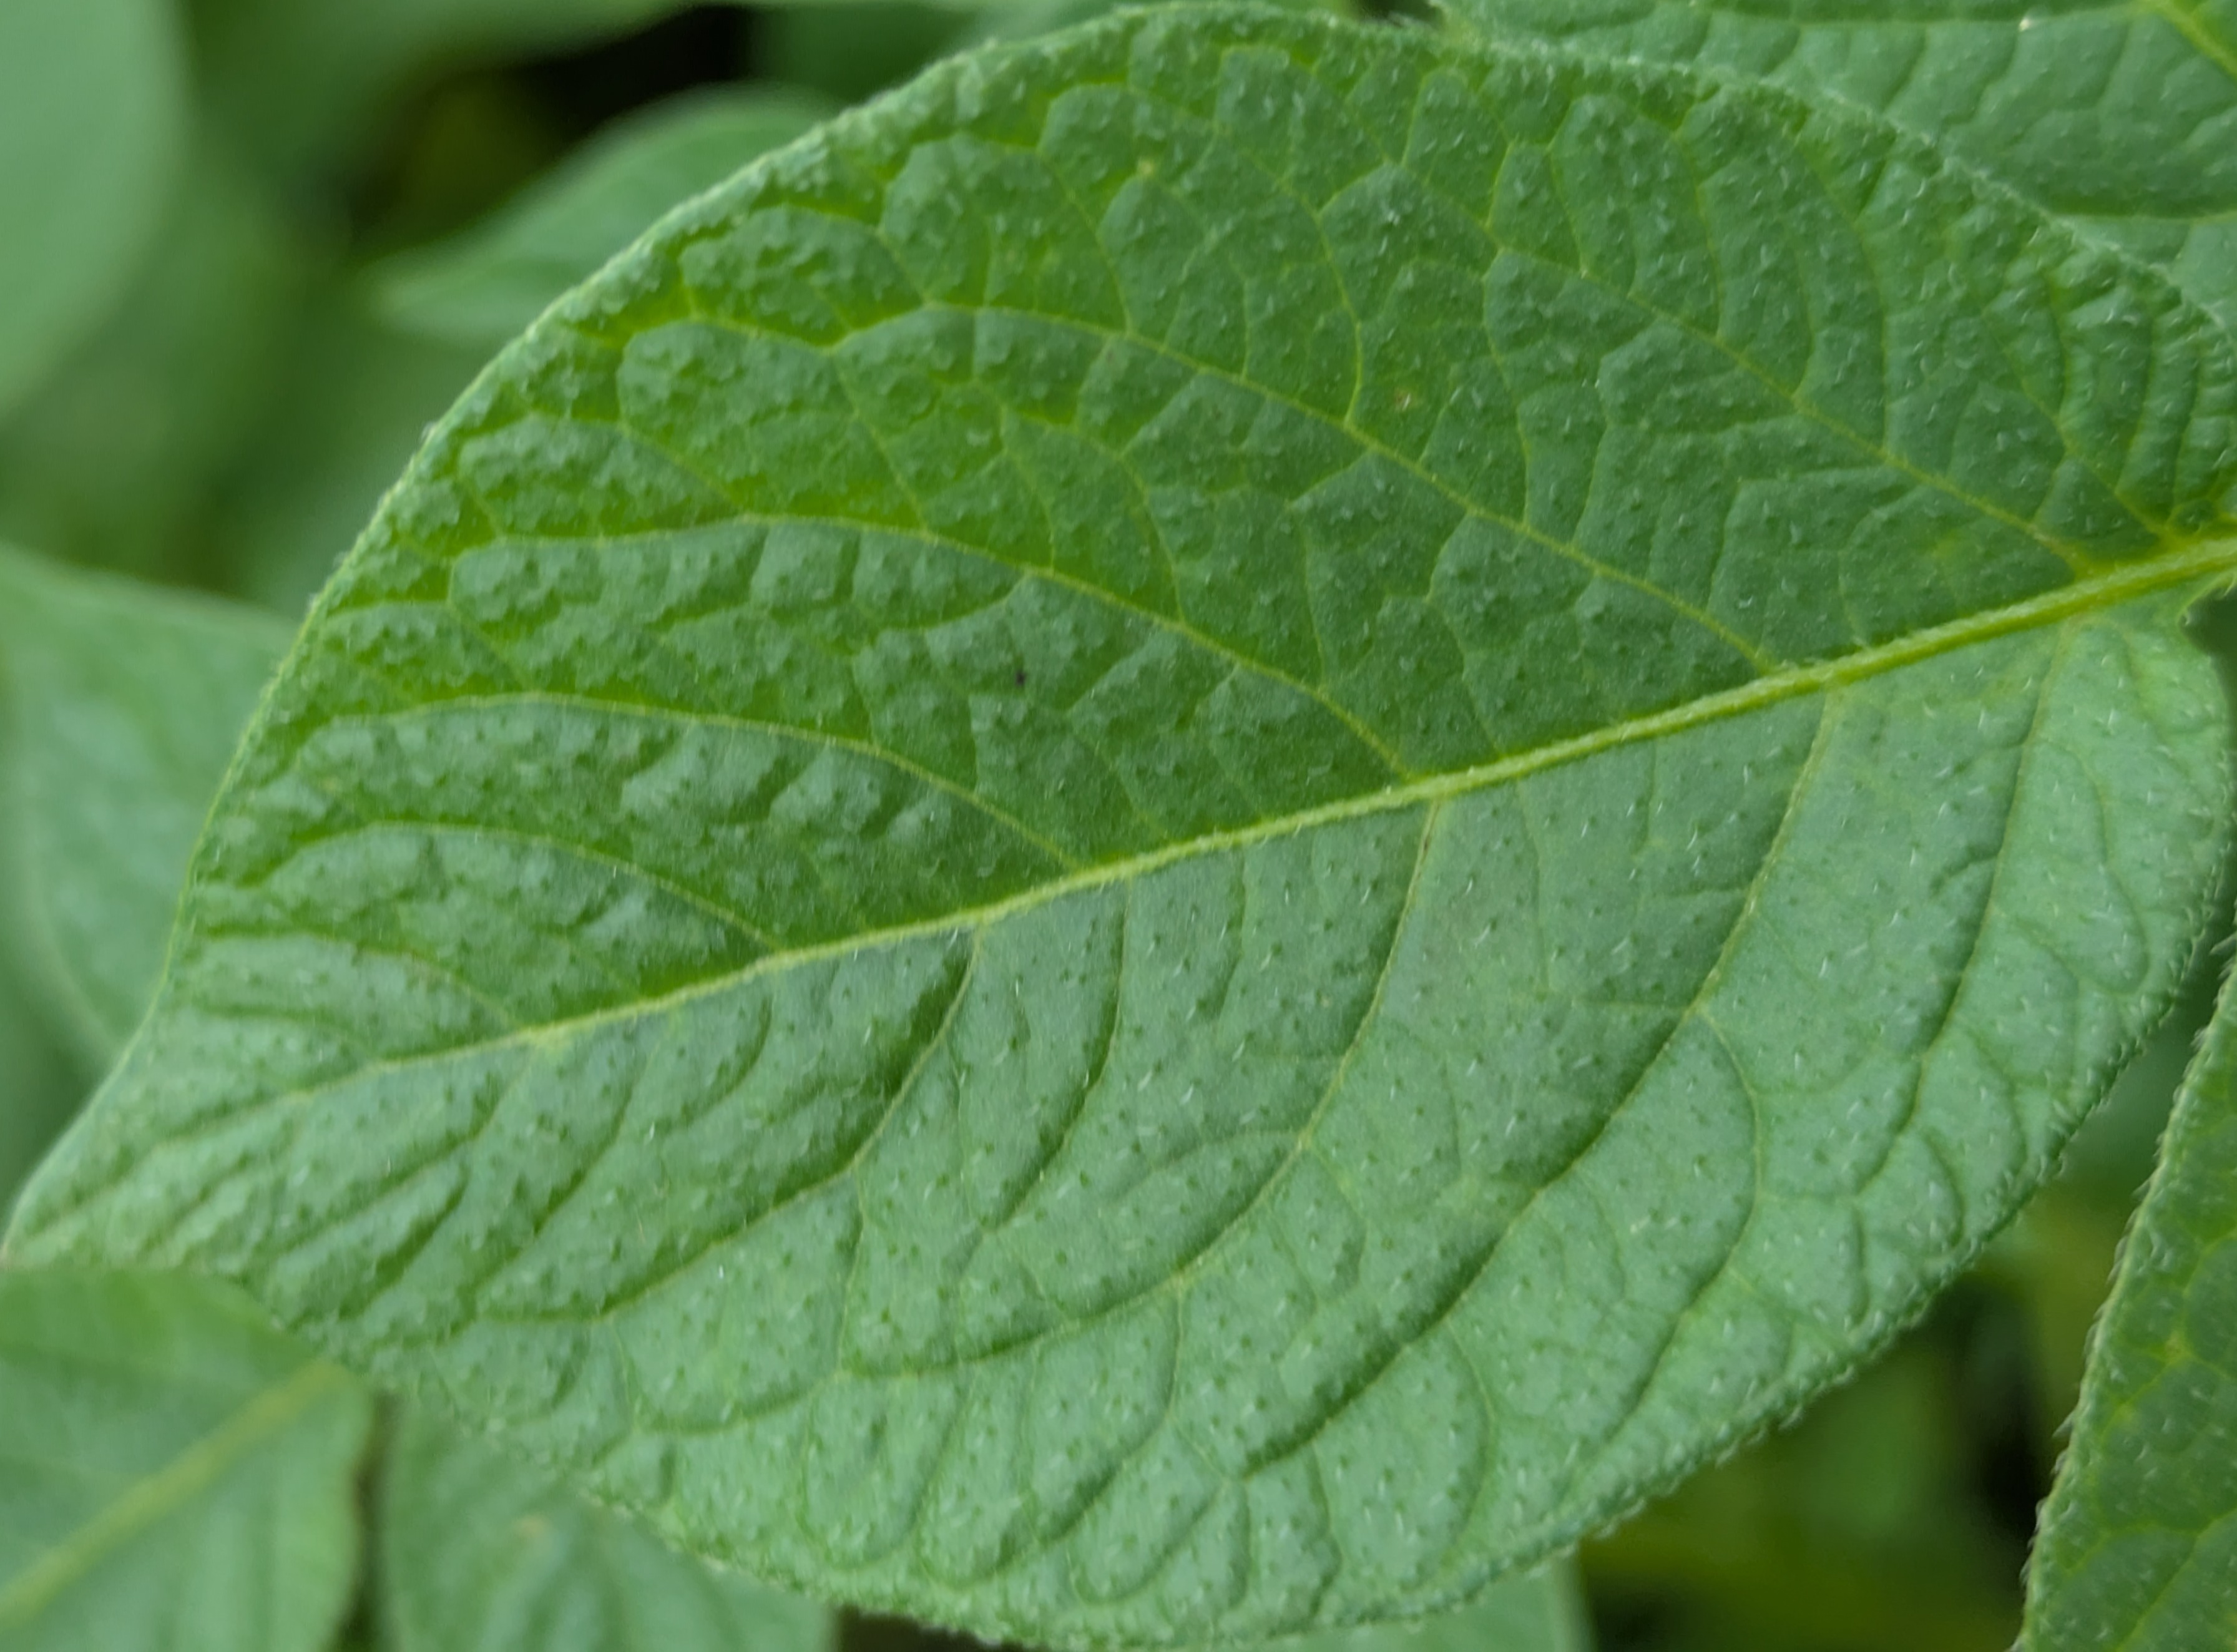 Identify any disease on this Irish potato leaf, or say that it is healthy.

healthy
